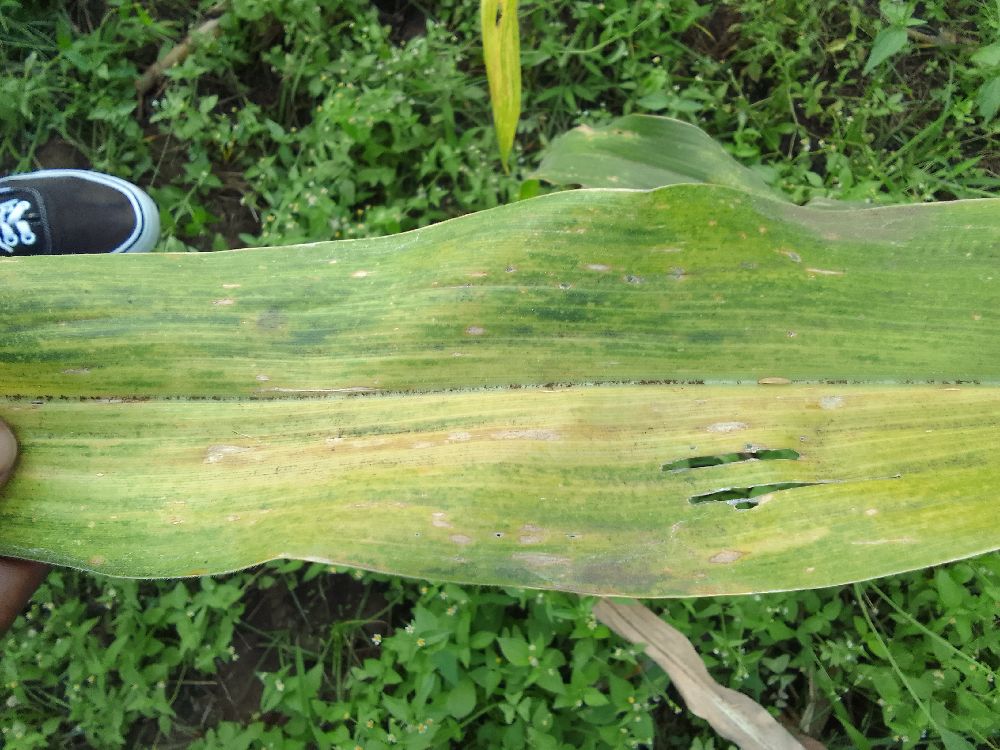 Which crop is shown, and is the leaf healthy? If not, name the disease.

maize, maize lethal necrosis
